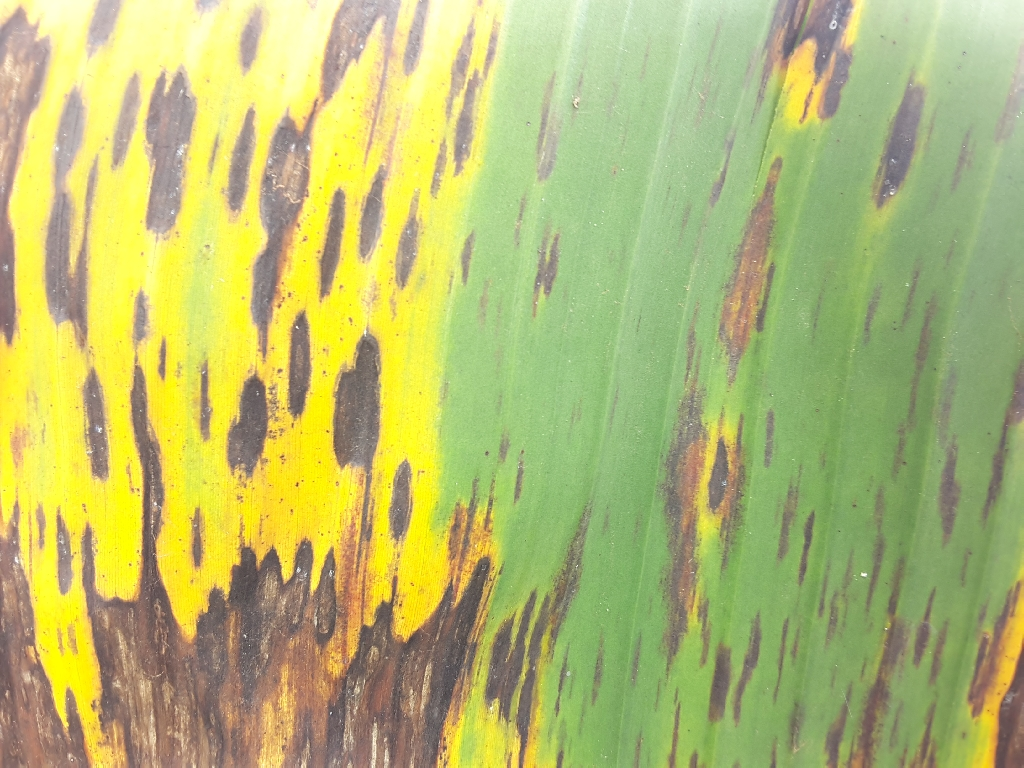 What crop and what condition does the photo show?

banana, black sigatoka
